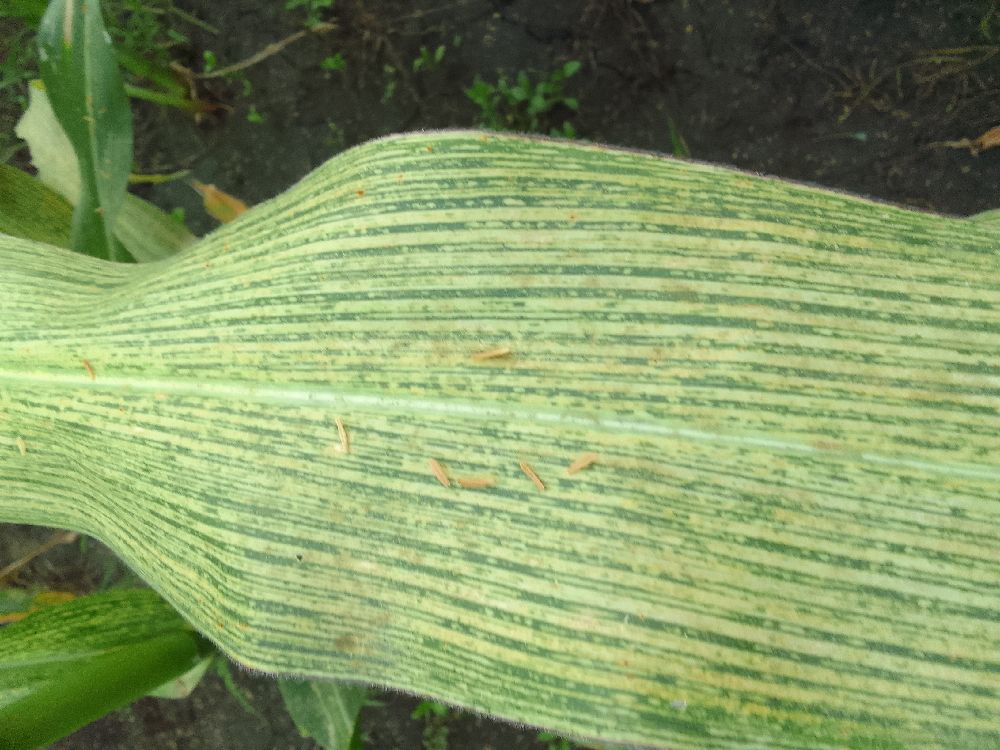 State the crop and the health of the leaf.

maize, maize streak virus
